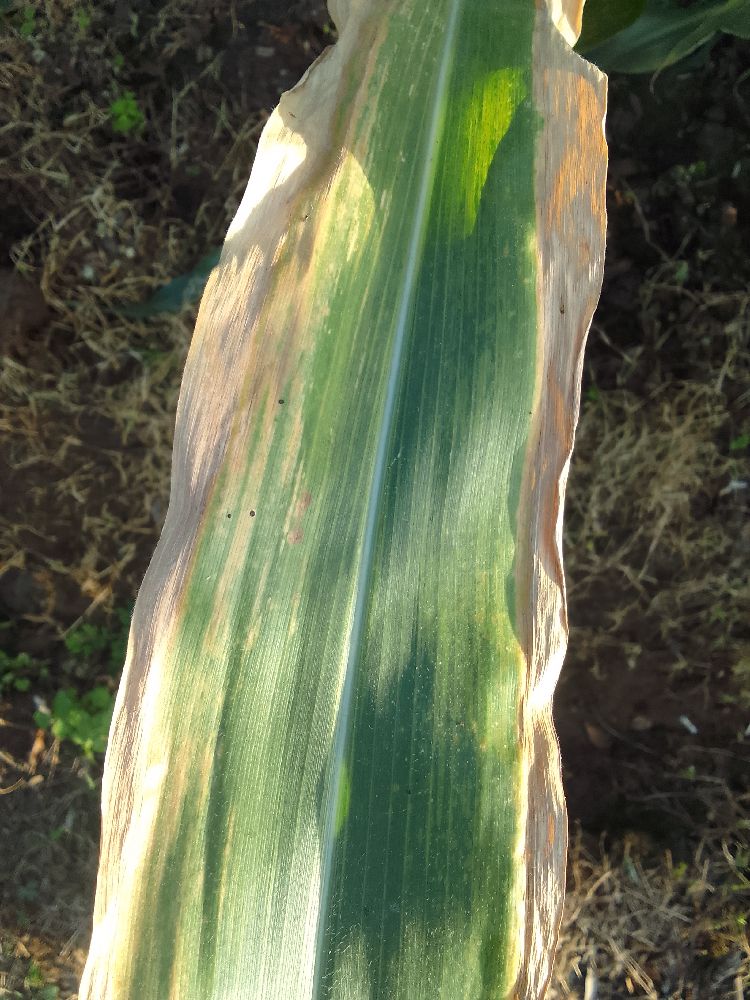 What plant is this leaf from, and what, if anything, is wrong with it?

maize, maize lethal necrosis
